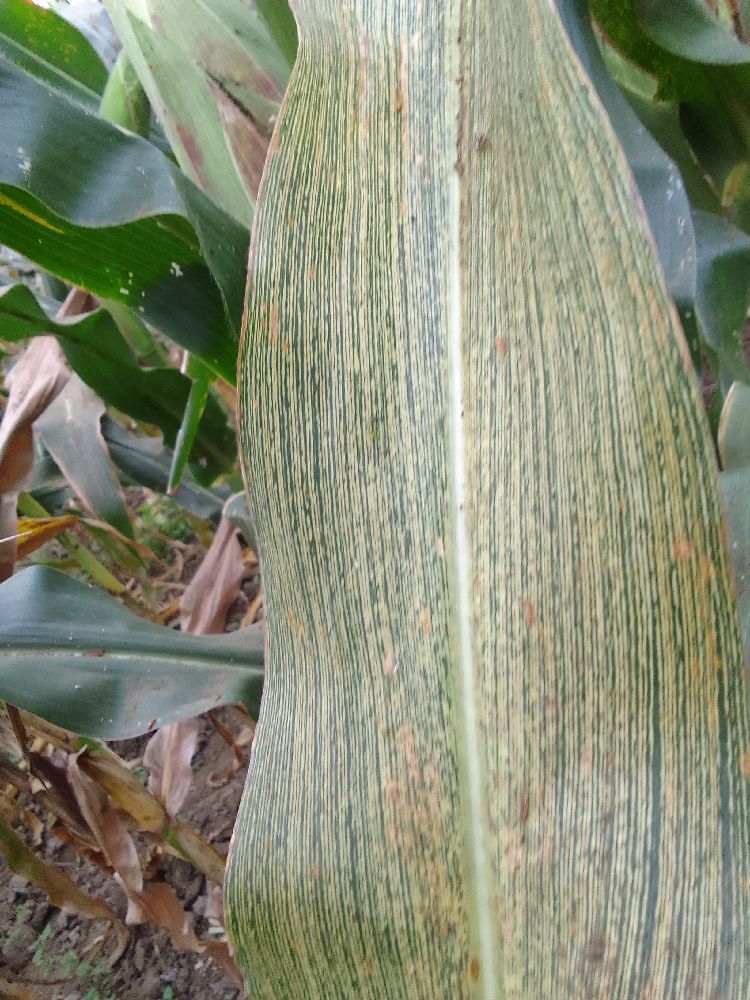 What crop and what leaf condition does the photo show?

maize, maize streak virus
